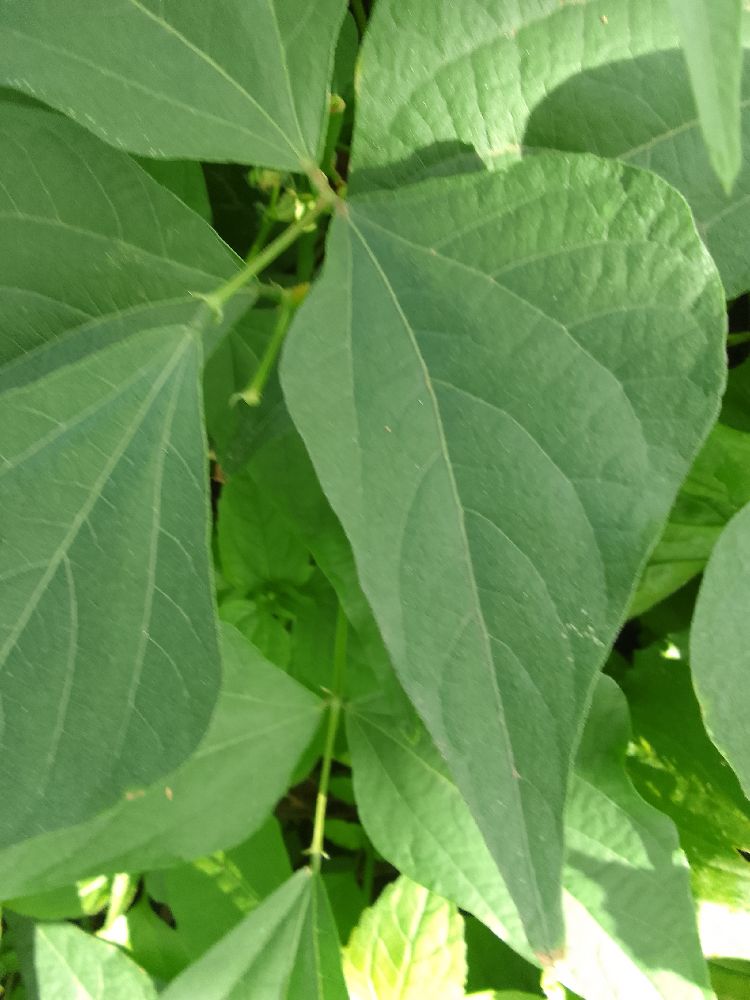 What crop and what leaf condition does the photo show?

common bean, healthy
